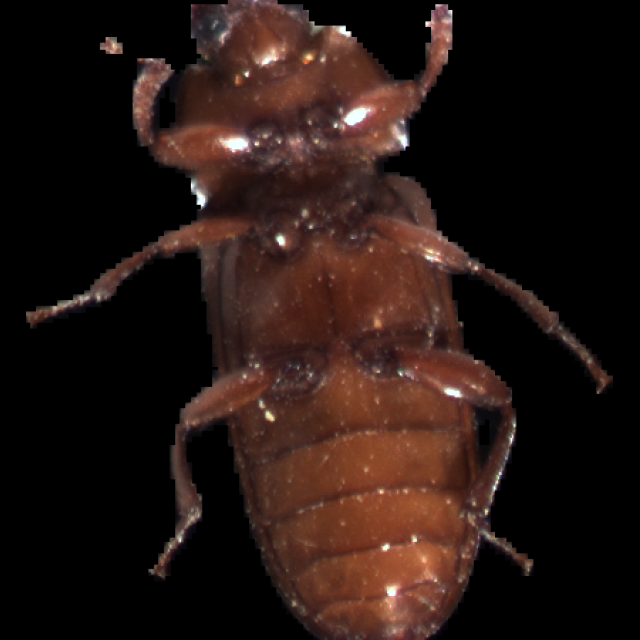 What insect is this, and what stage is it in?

mealworm beetle
